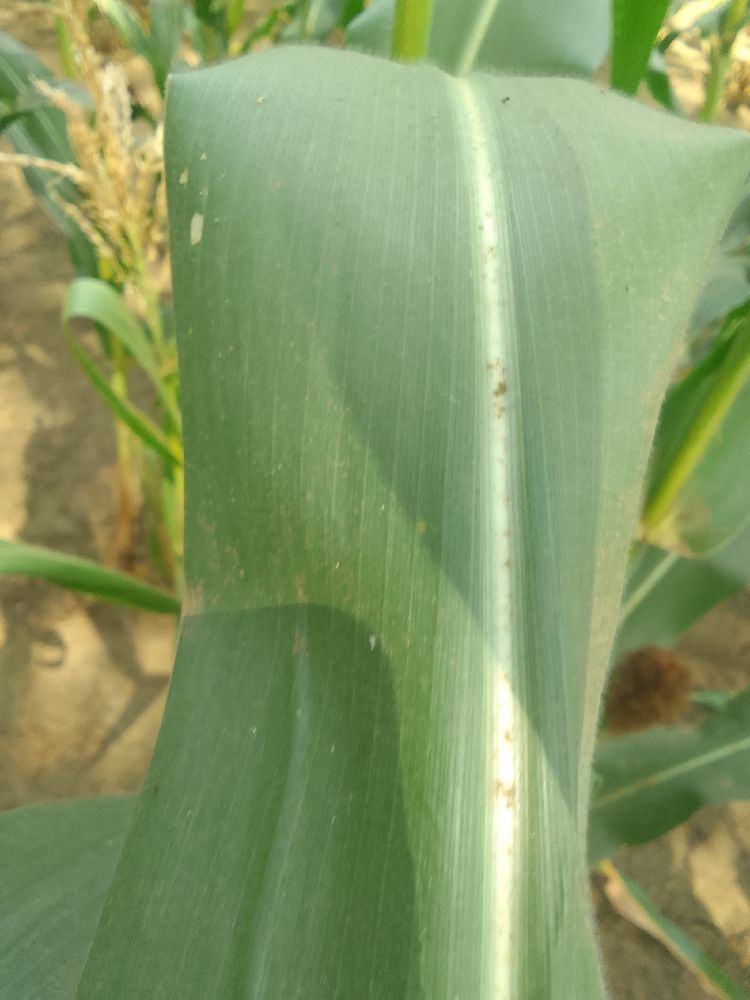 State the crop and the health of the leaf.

maize, healthy
